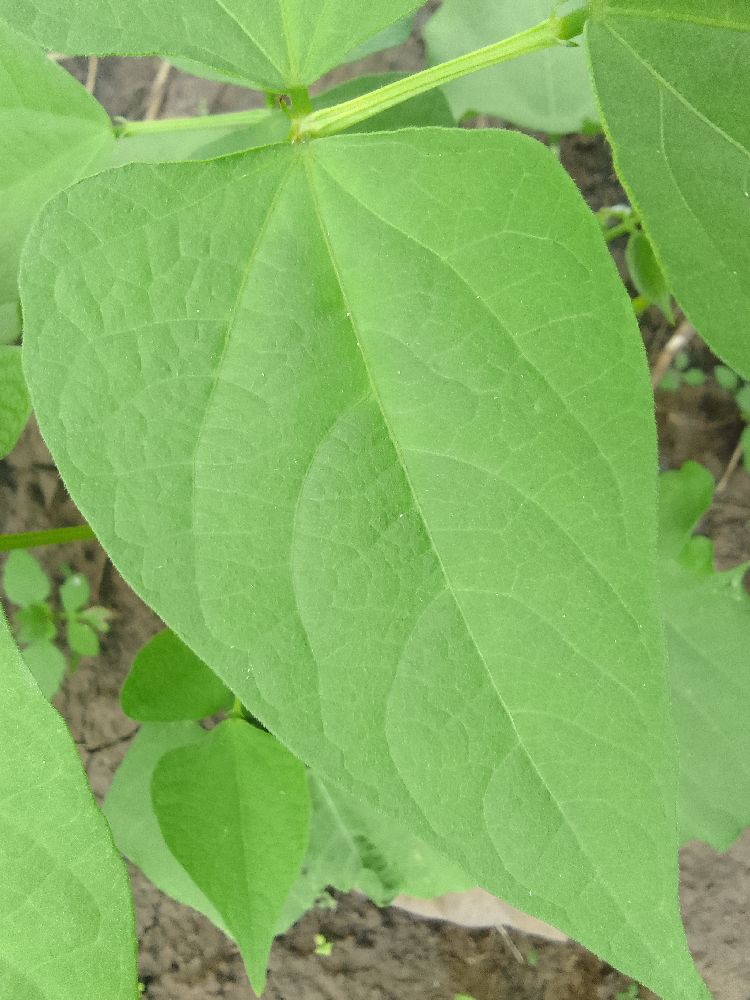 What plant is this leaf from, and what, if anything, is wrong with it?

common bean, healthy
